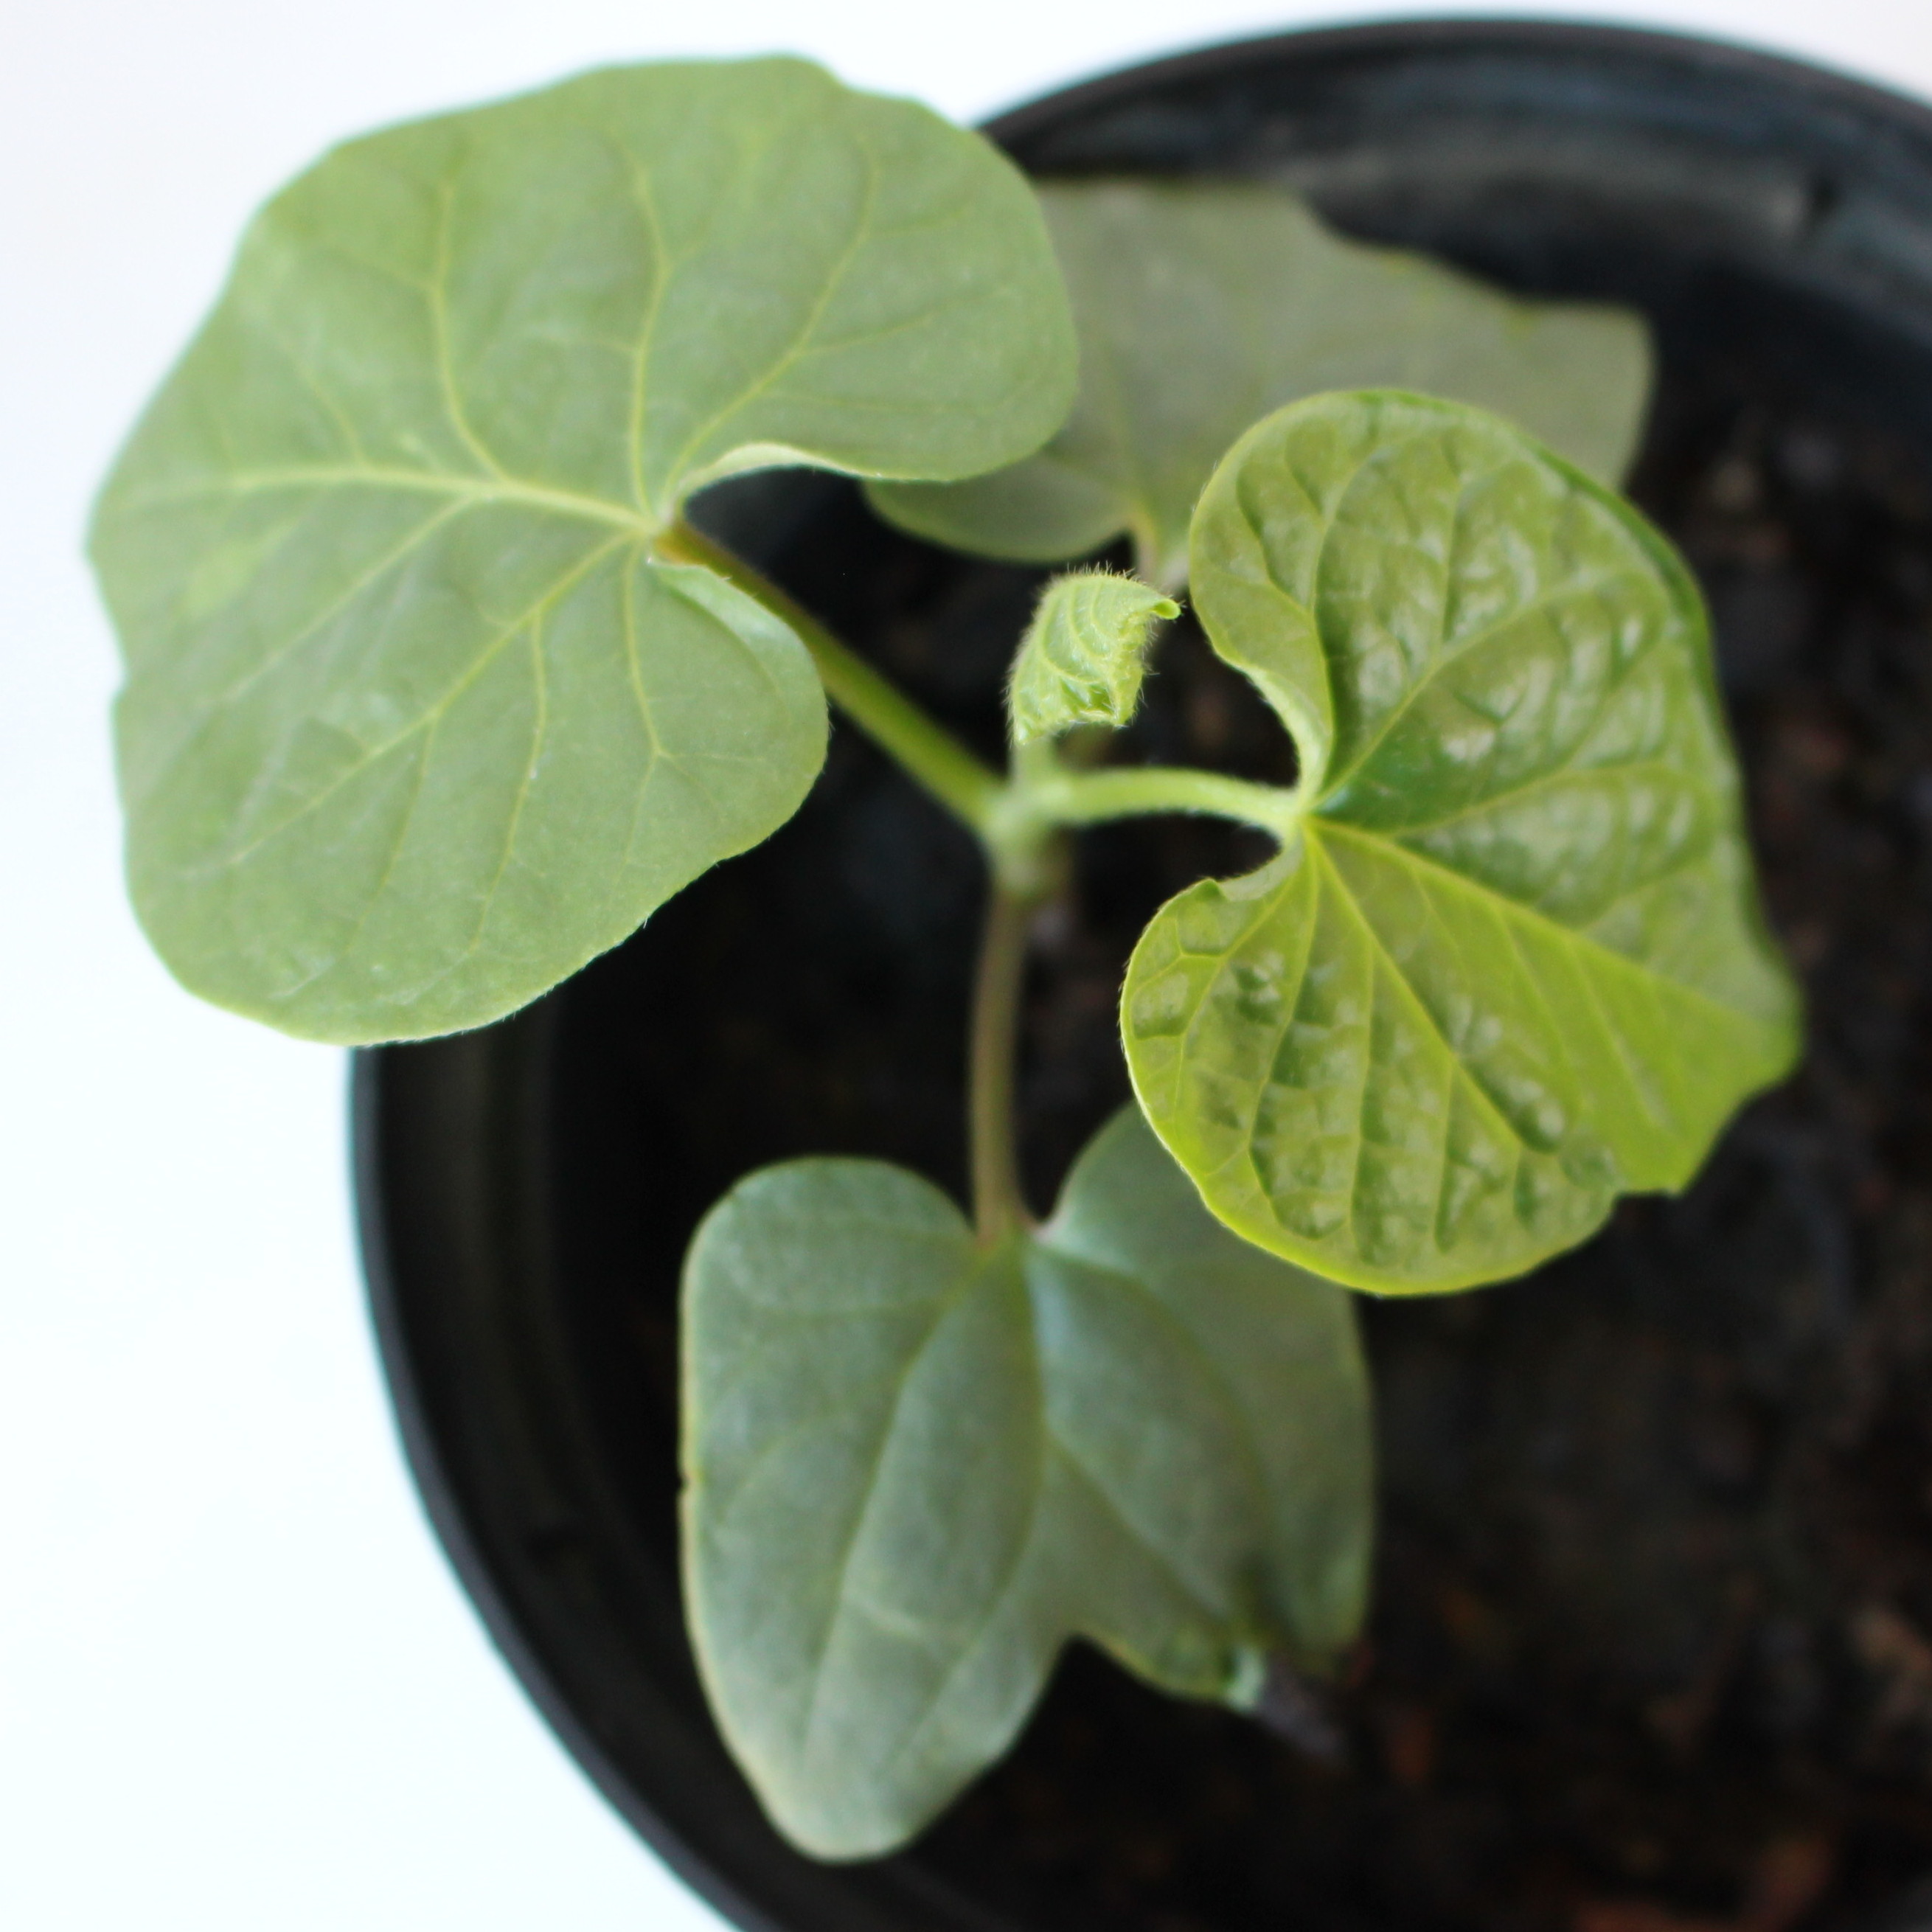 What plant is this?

Convolvulus arvensis
